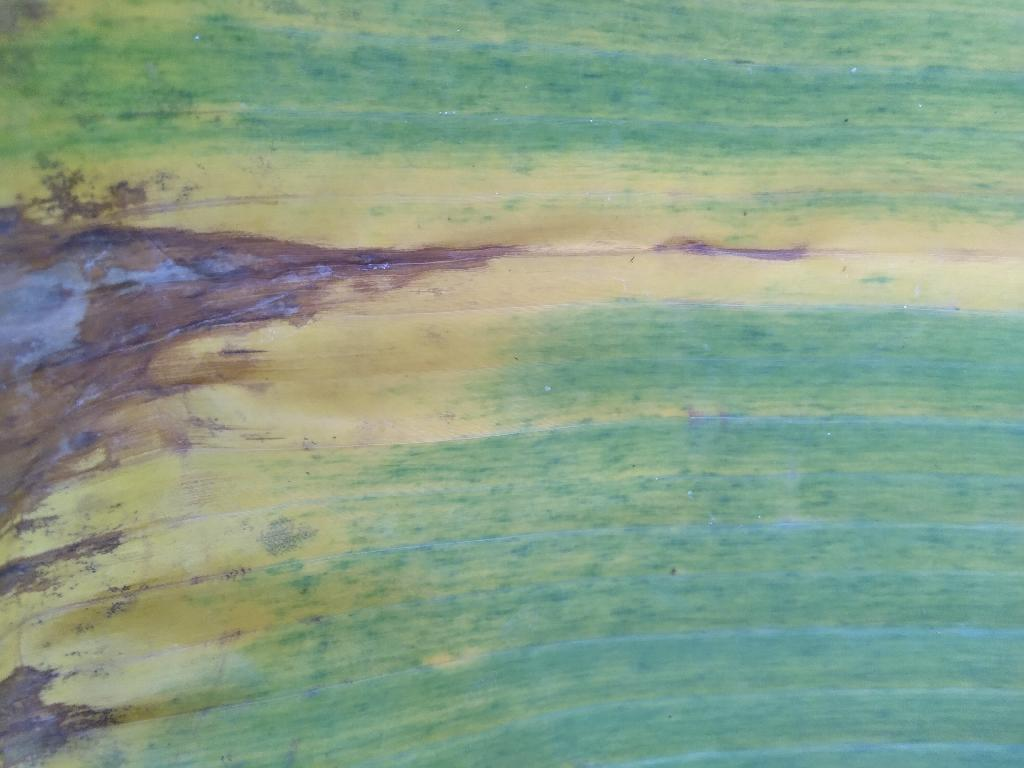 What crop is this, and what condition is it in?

banana, fusarium wilt race 1
